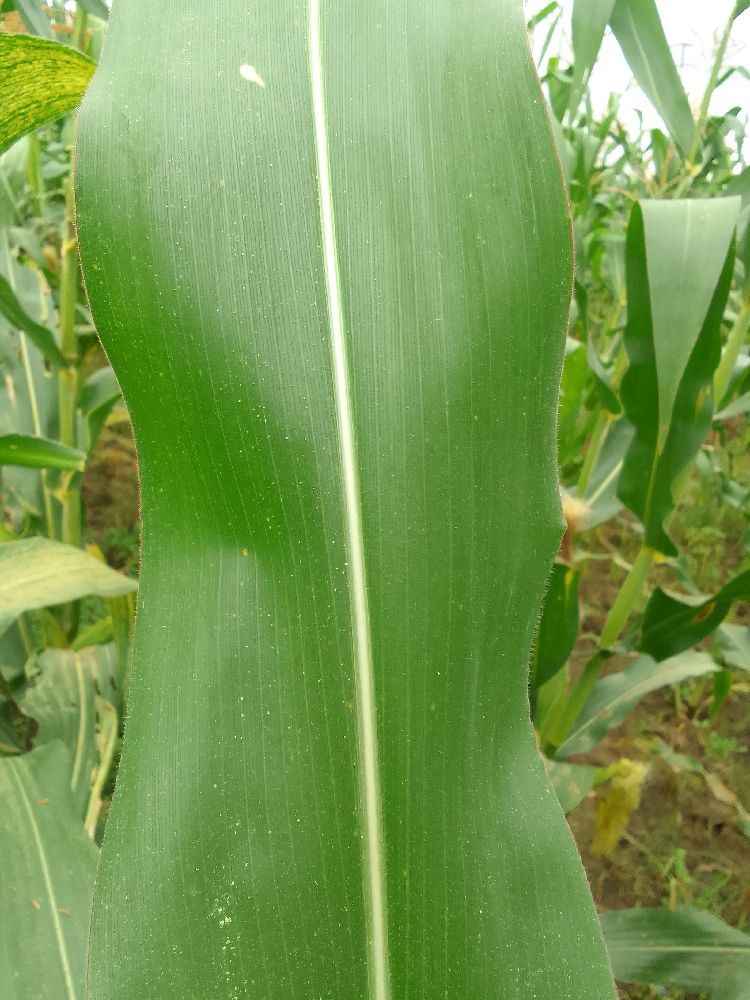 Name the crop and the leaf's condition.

maize, healthy
